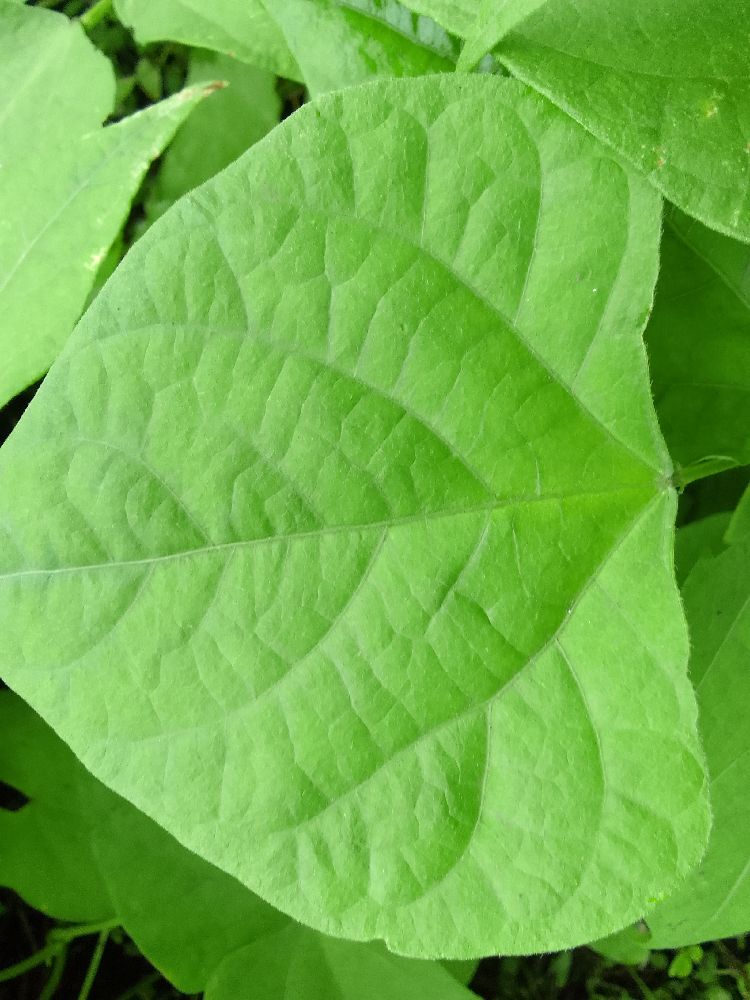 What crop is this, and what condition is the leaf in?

common bean, healthy
